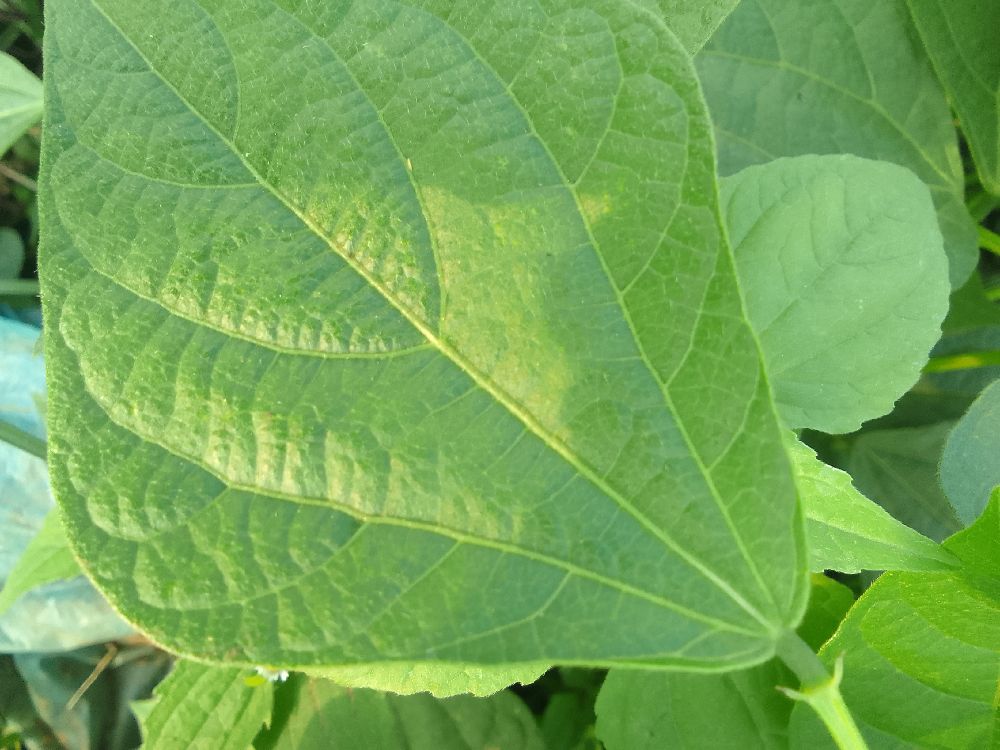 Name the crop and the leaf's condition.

common bean, healthy
